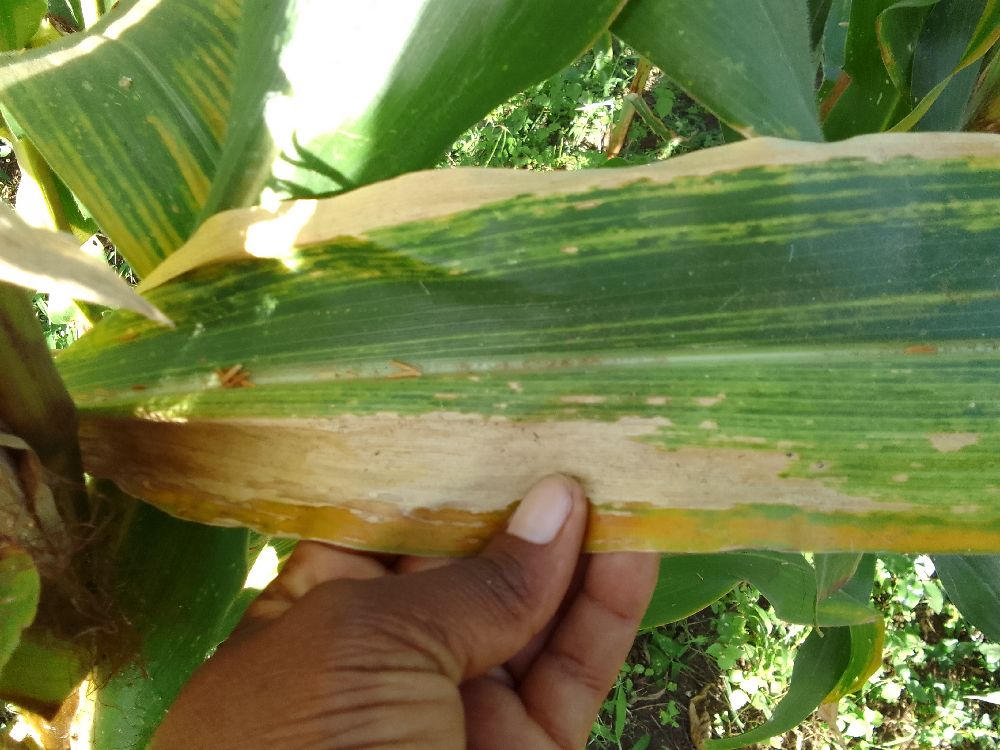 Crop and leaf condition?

maize, maize lethal necrosis
